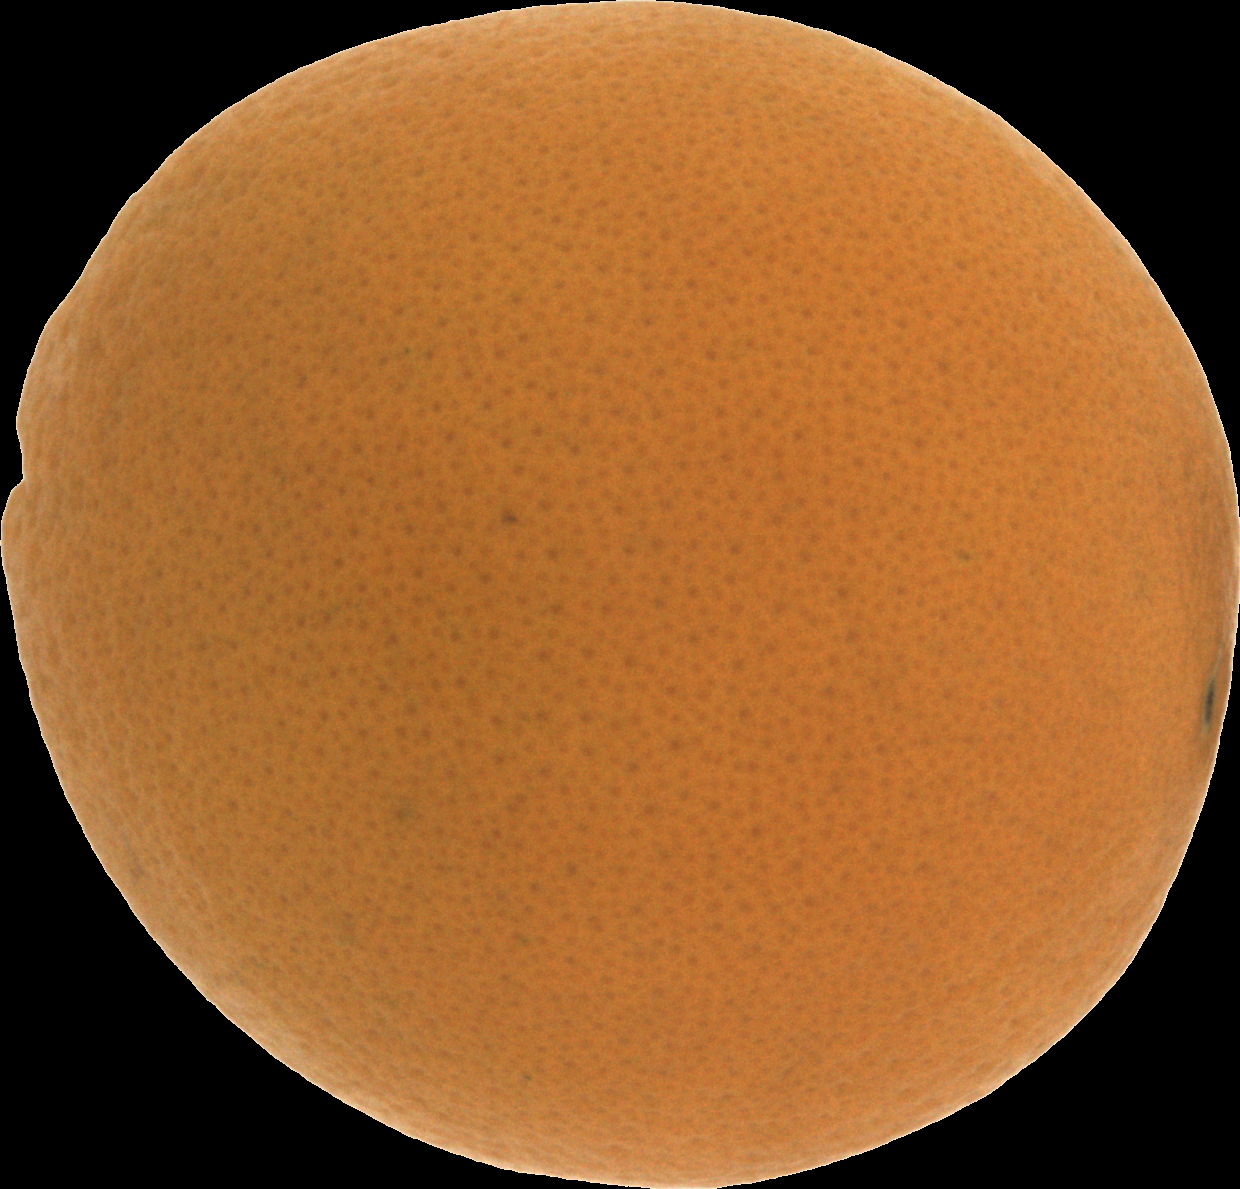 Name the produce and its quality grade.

orange, good
